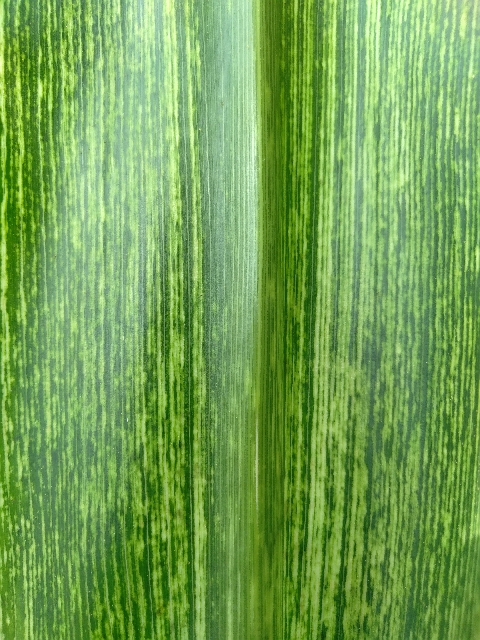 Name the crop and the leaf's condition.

maize, maize streak virus
